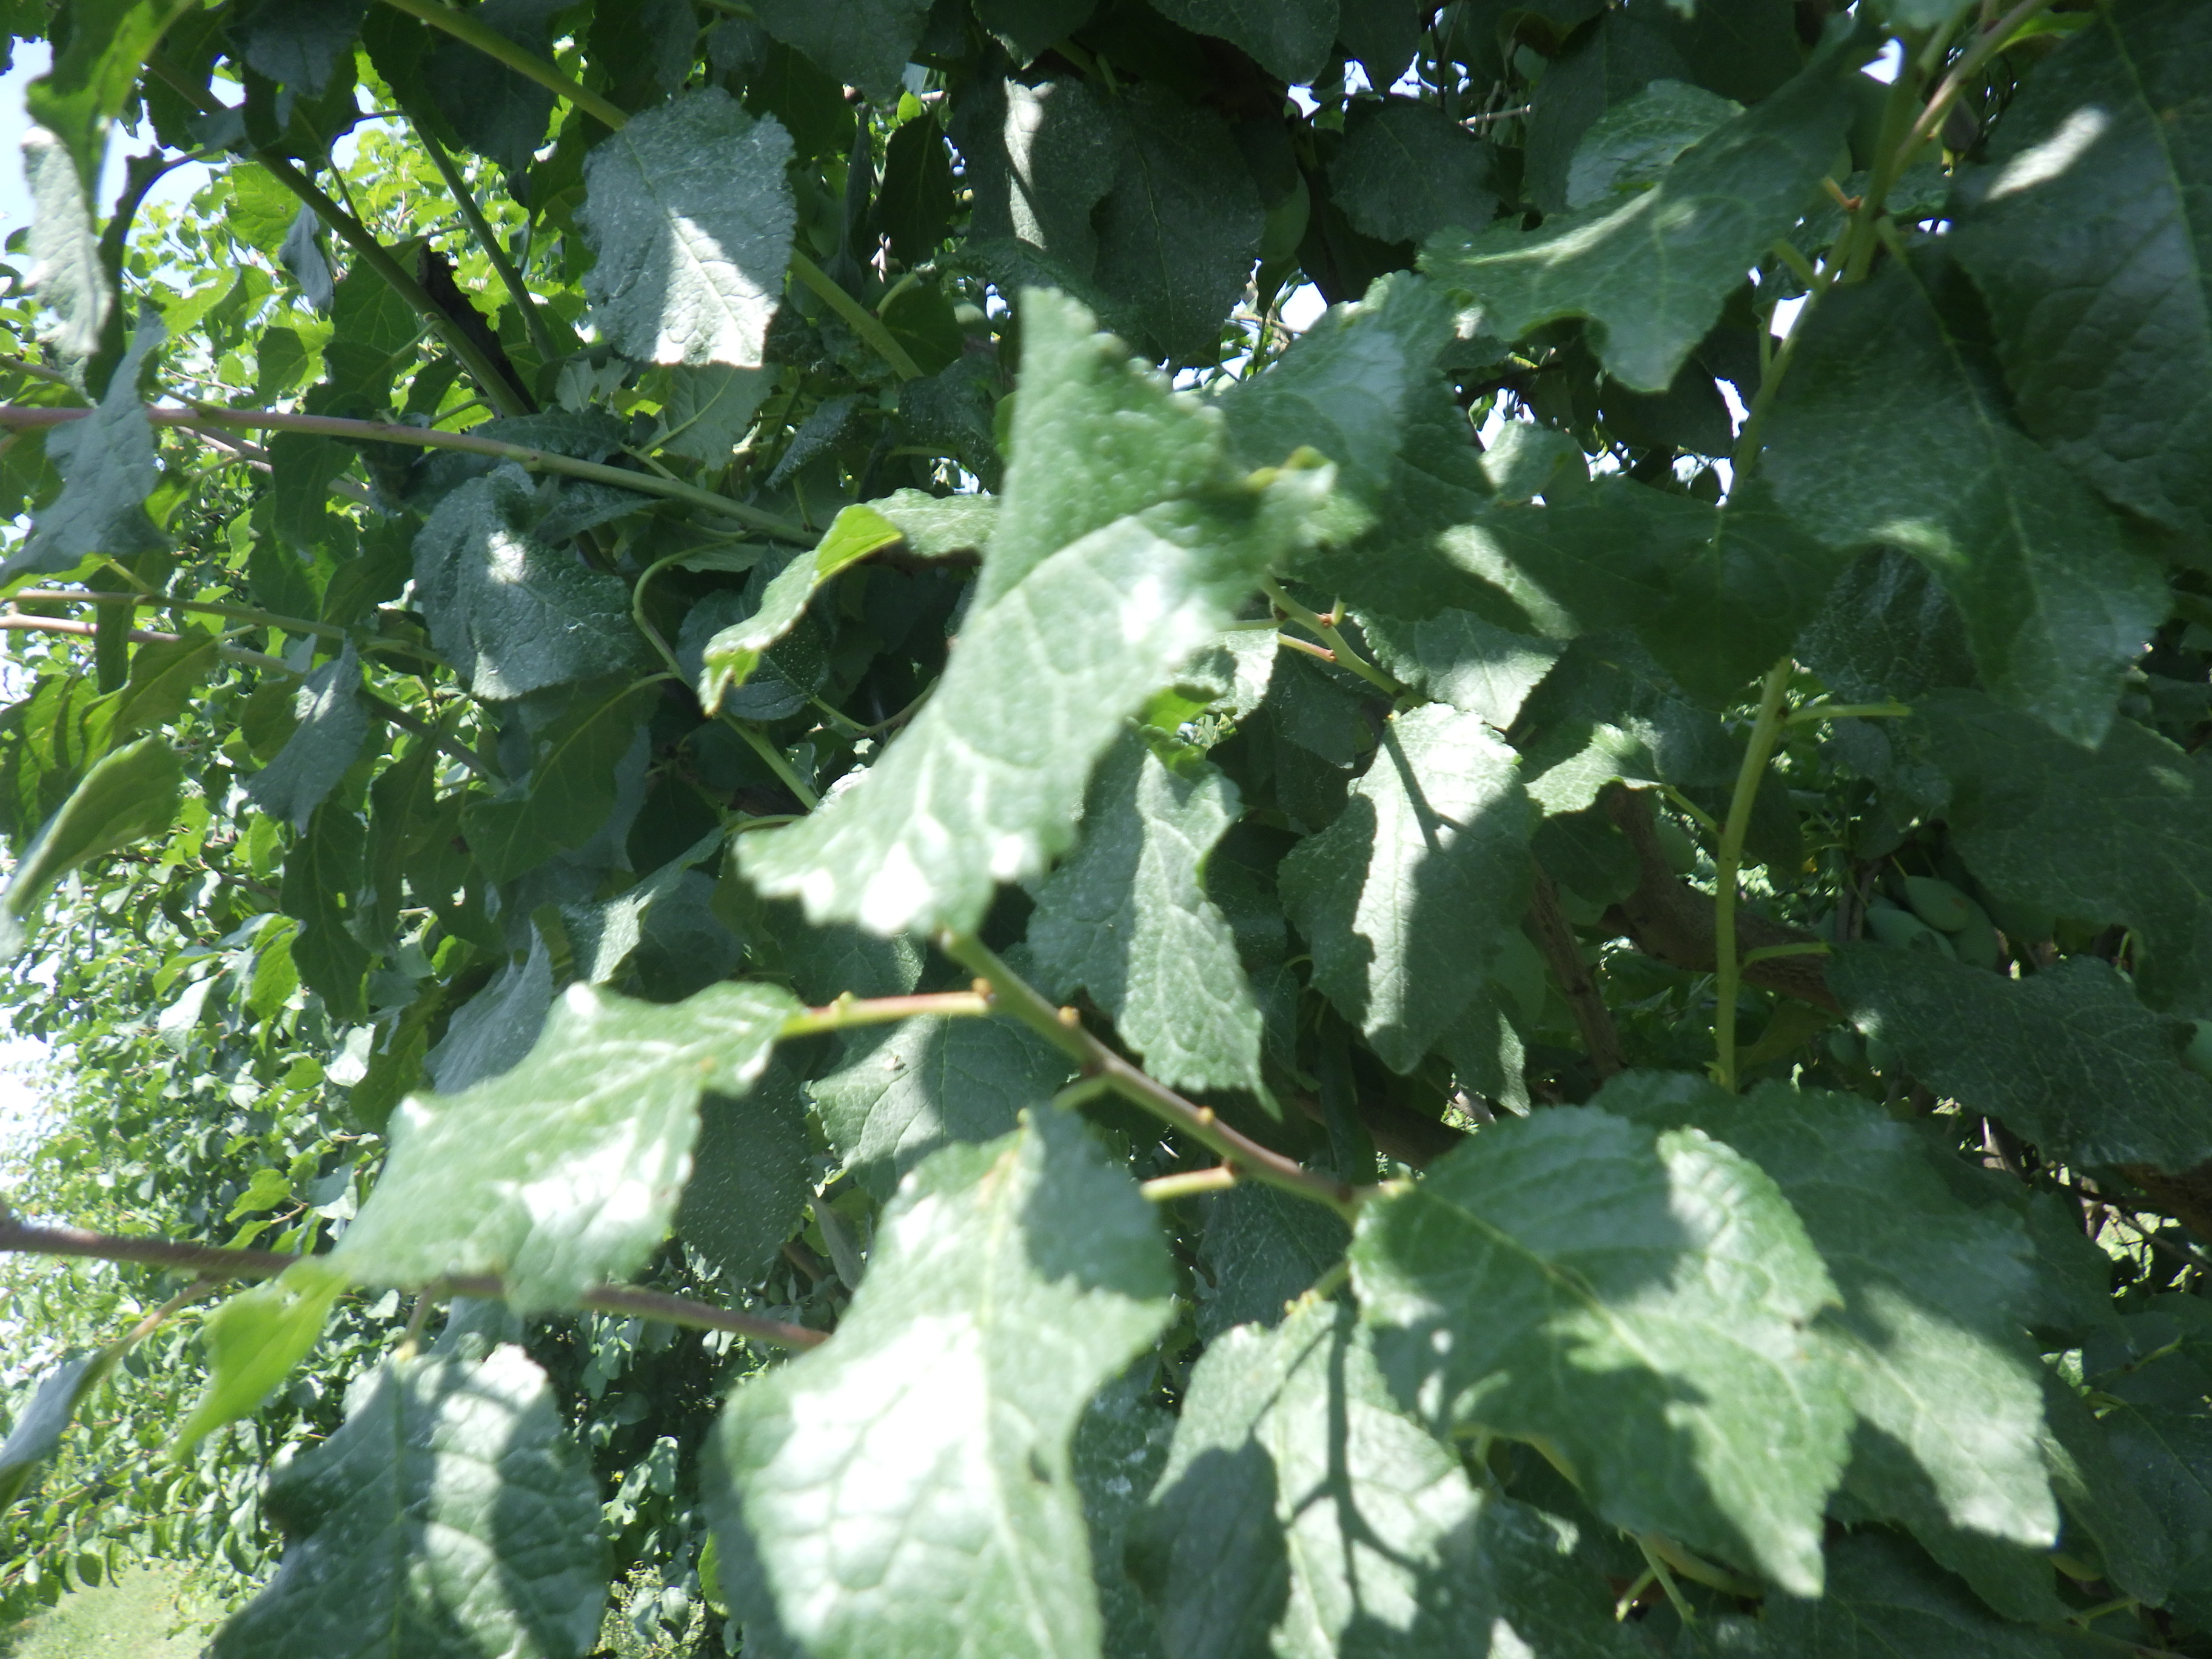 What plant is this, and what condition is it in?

plum, healthy
